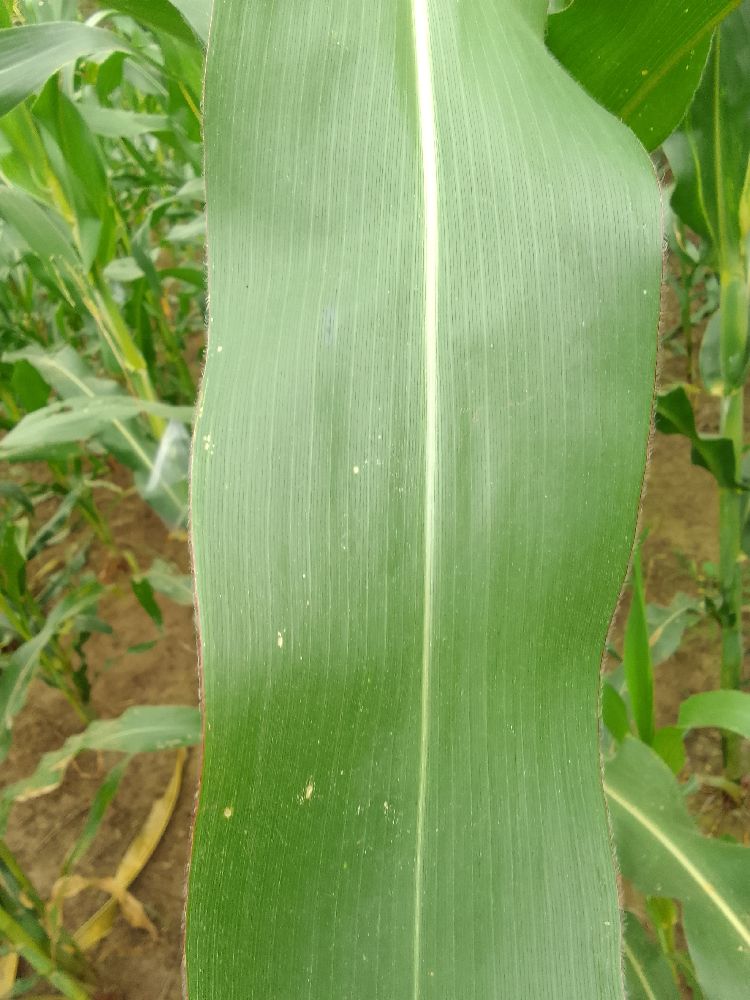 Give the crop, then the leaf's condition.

maize, healthy
